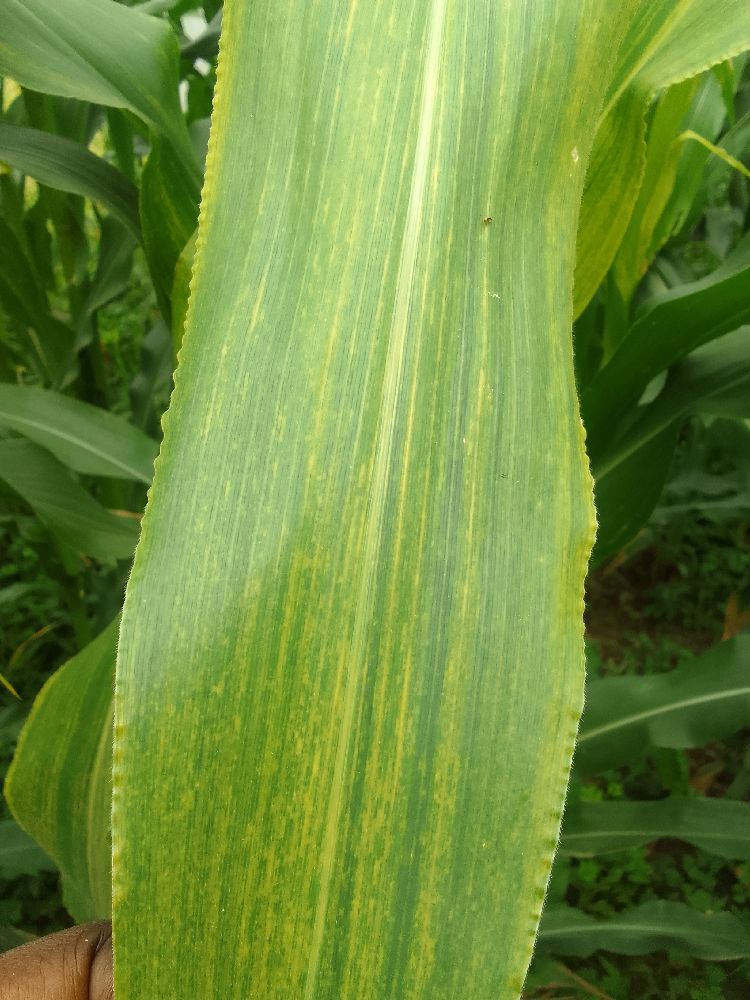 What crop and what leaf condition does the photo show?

maize, maize lethal necrosis
